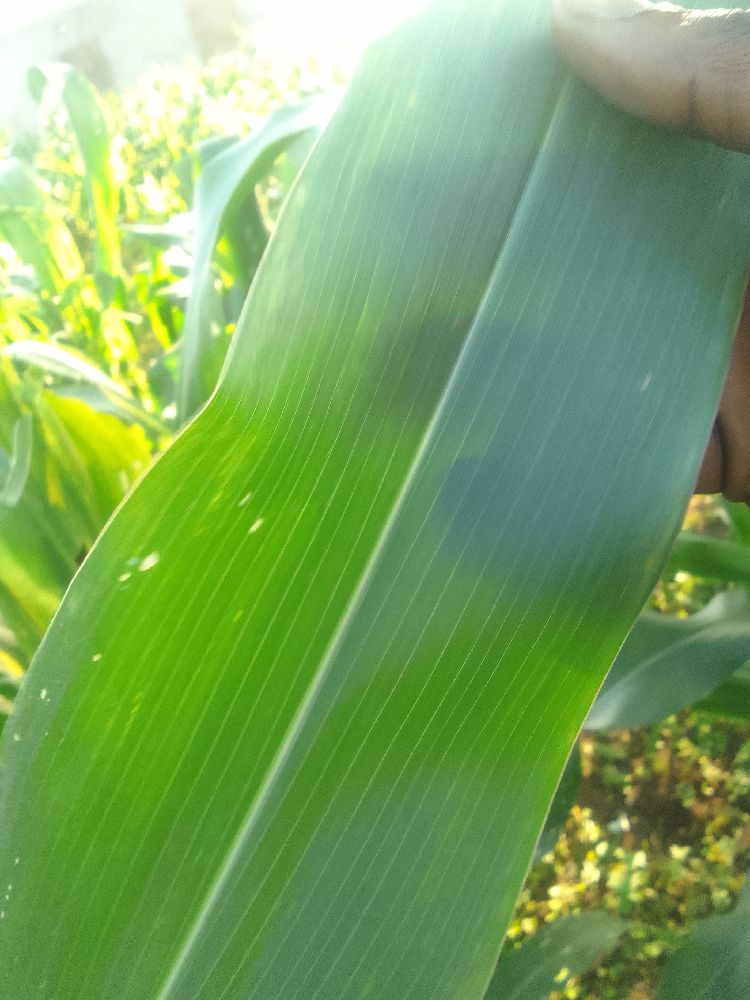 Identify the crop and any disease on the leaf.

maize, healthy
